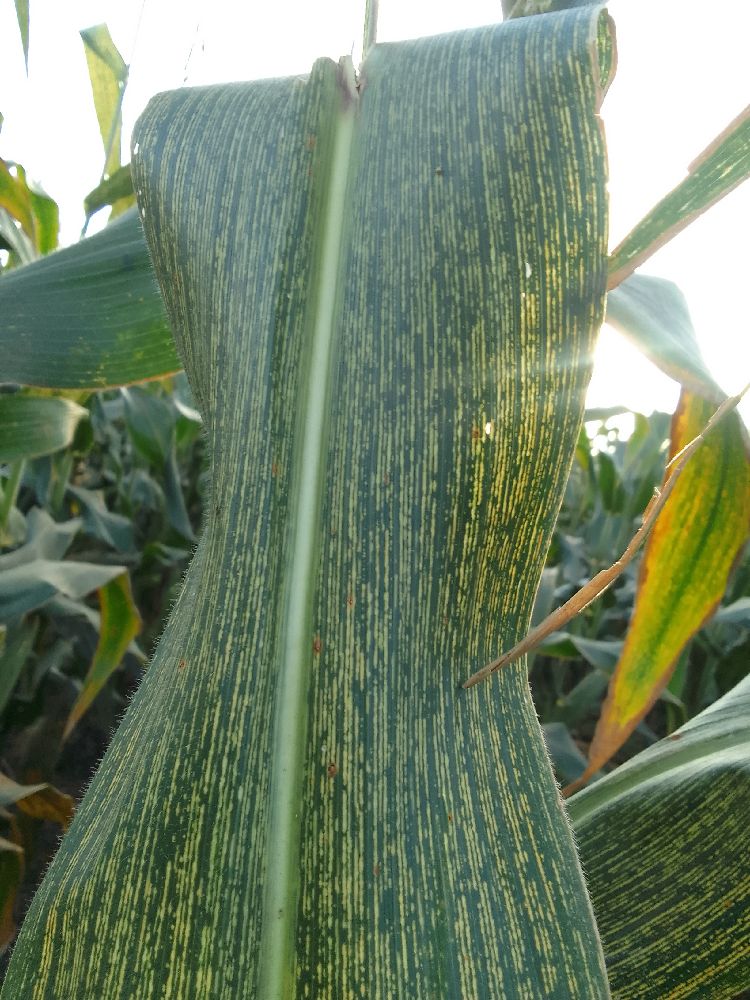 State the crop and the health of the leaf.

maize, maize streak virus
